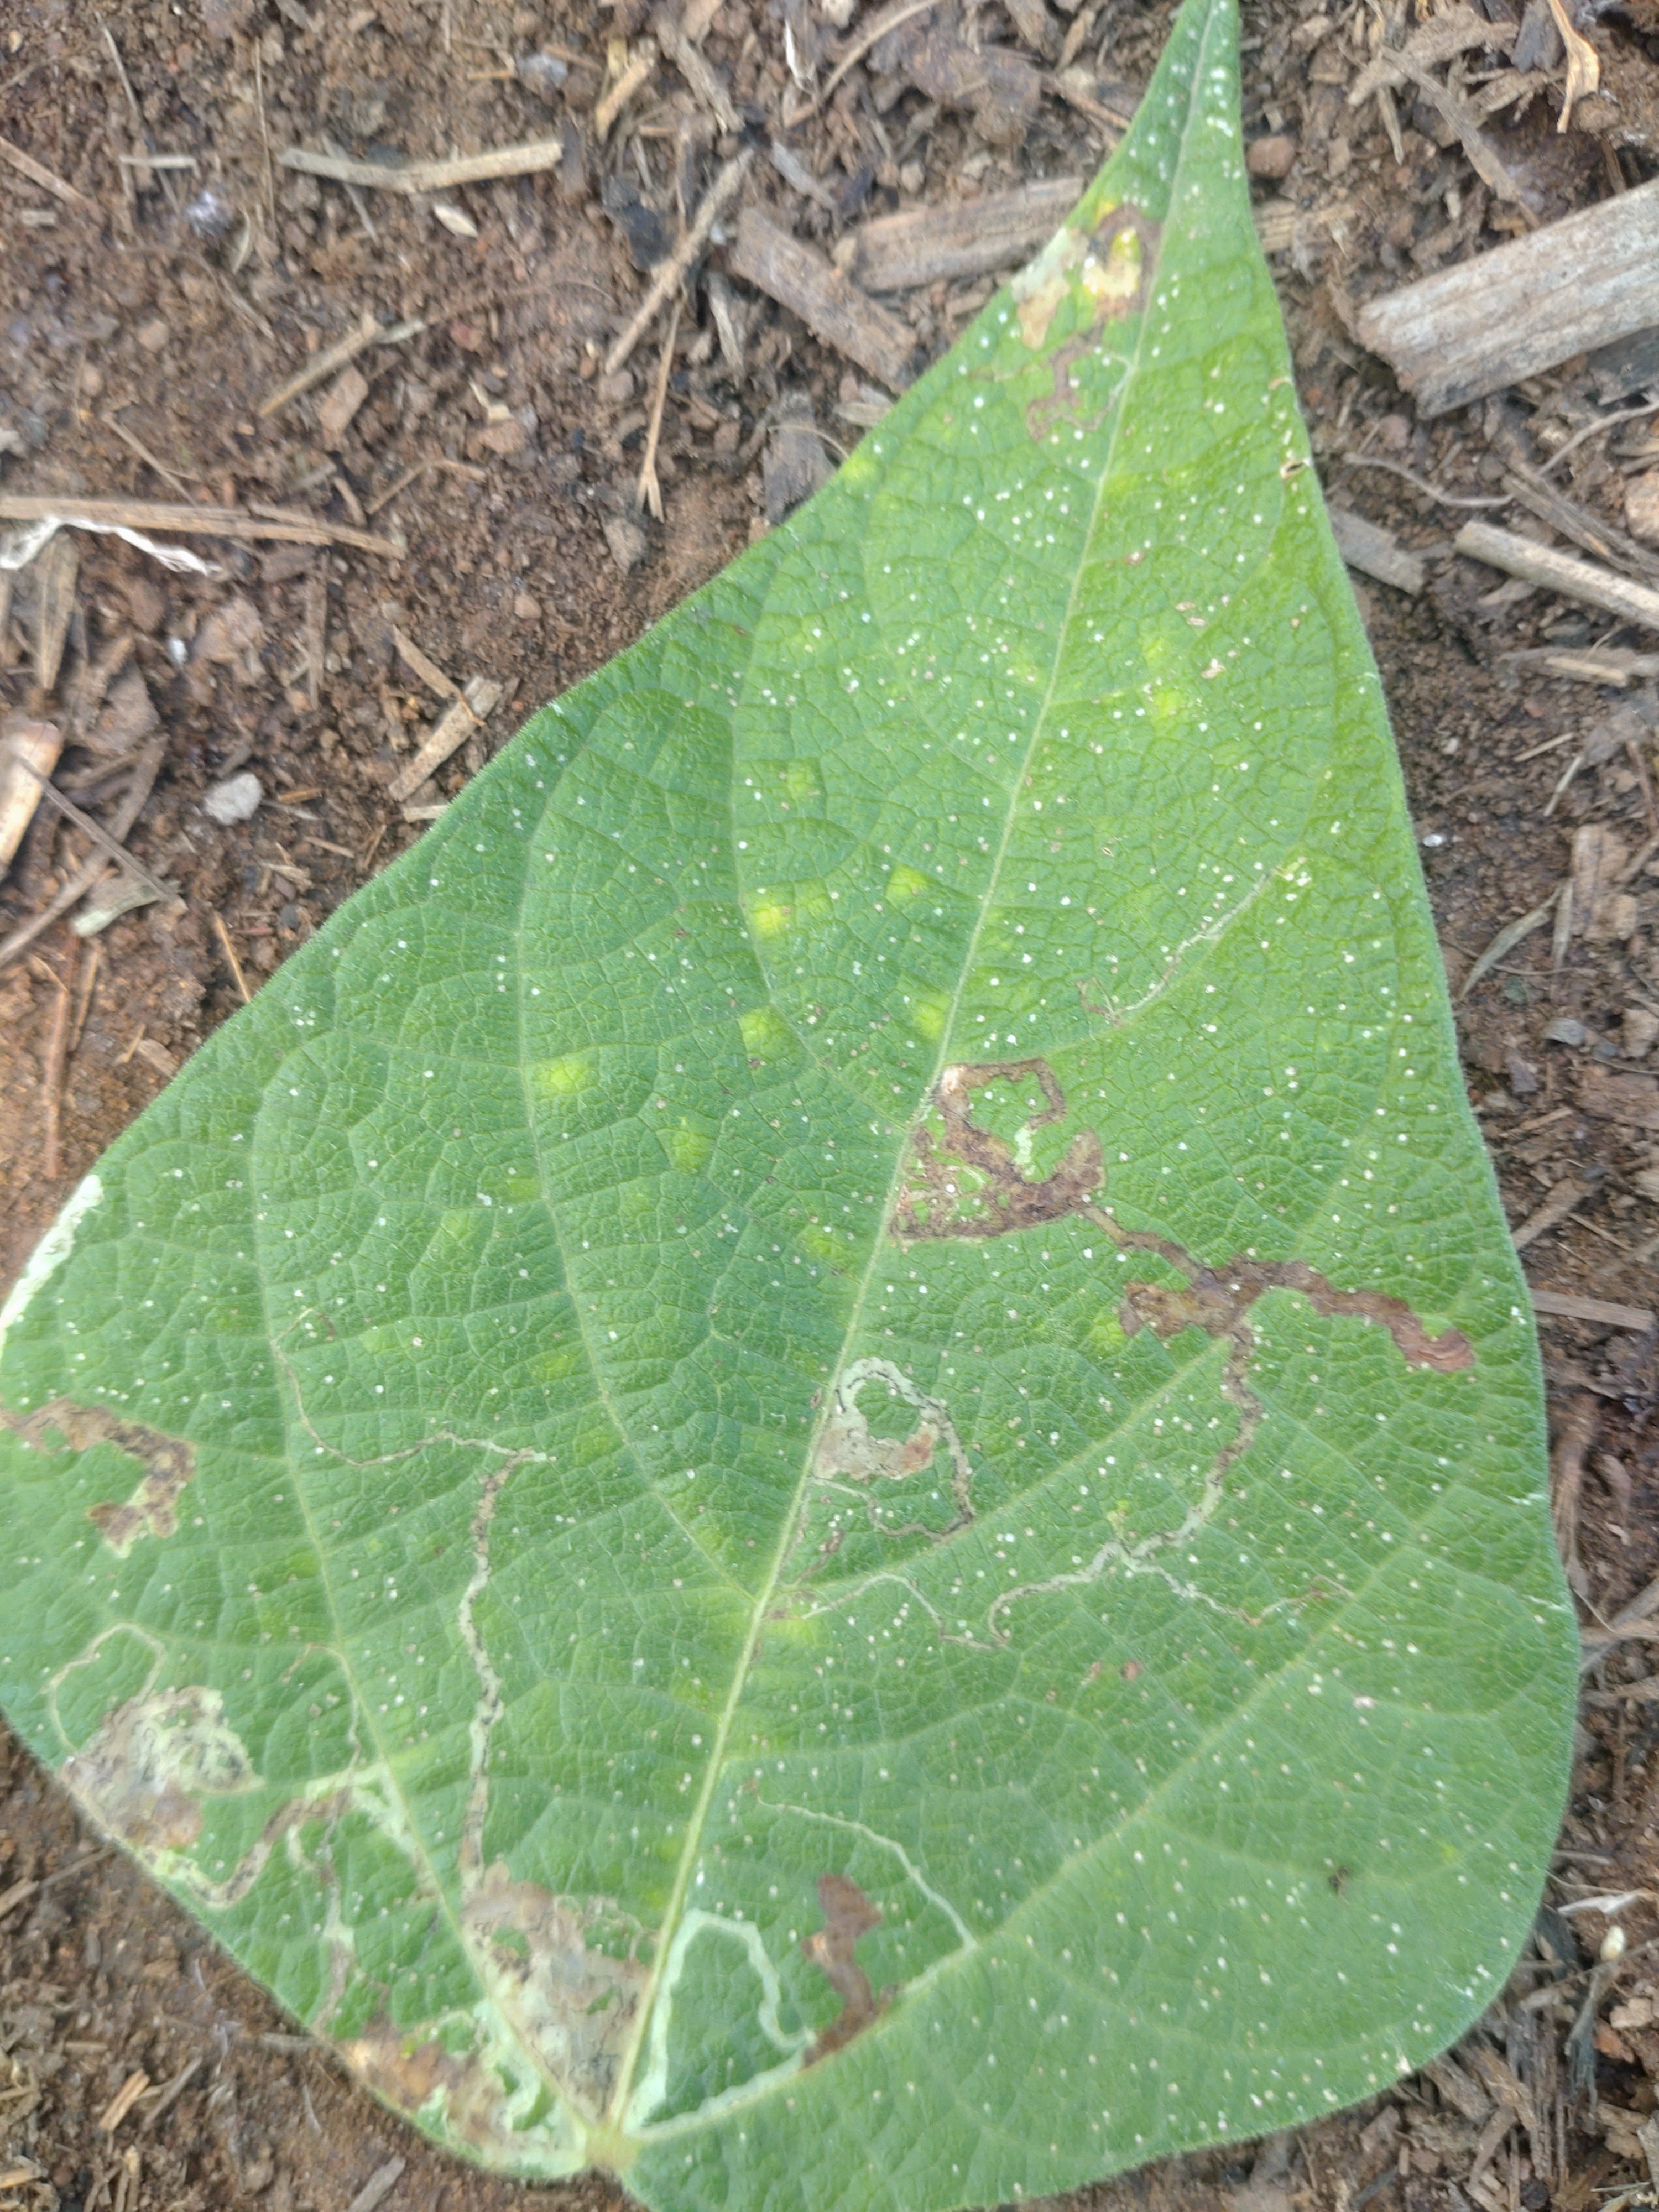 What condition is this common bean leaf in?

anthracnose
